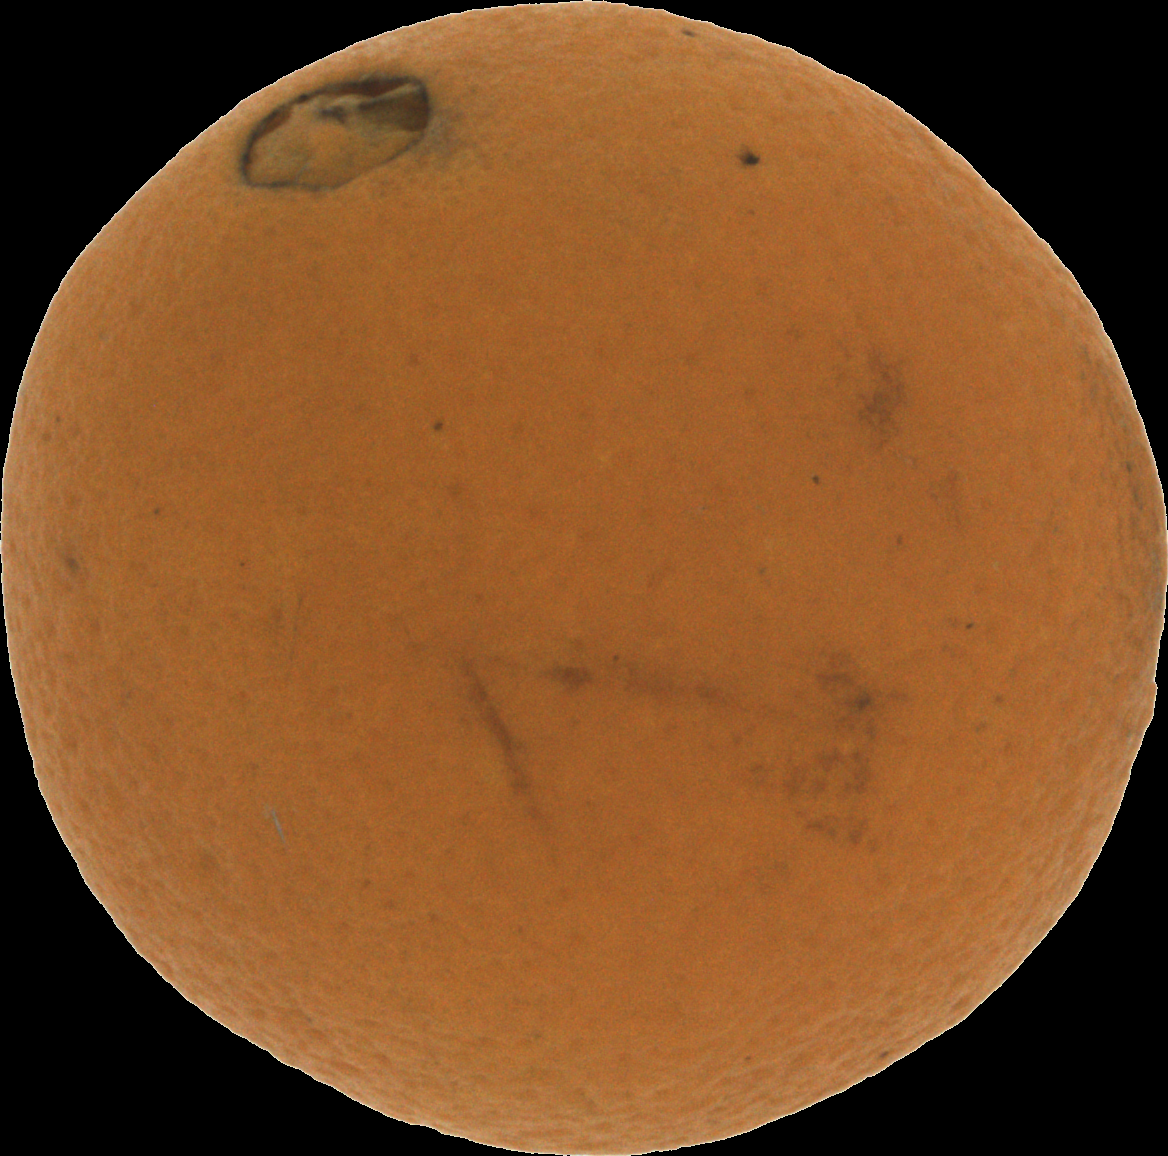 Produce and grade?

orange, bad
